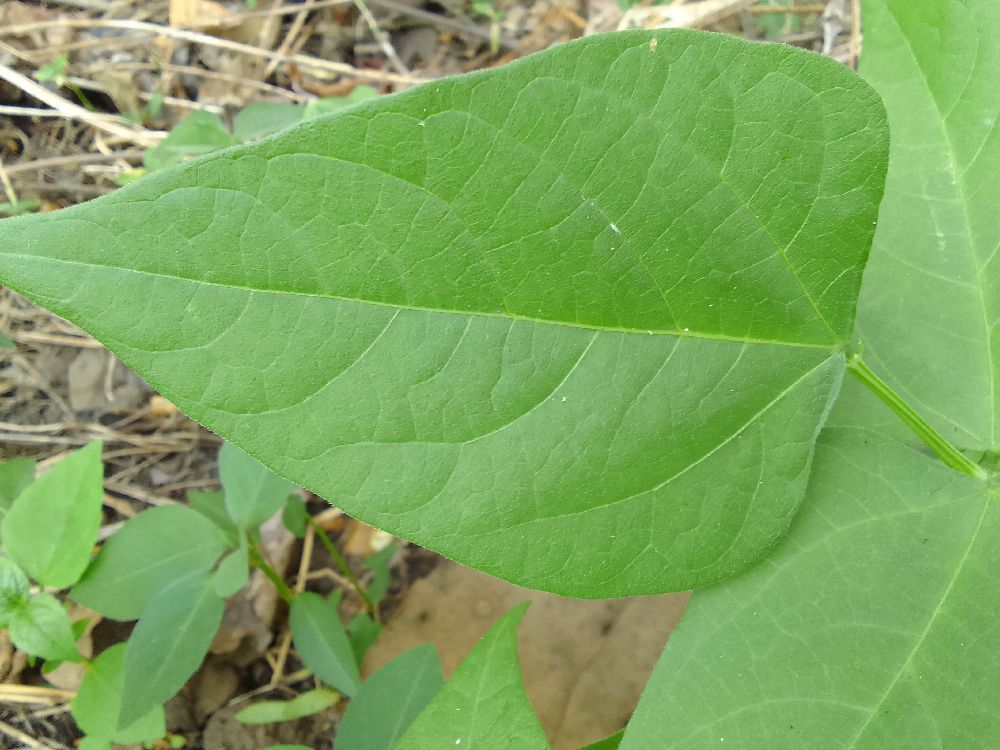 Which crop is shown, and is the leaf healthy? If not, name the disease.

common bean, healthy
